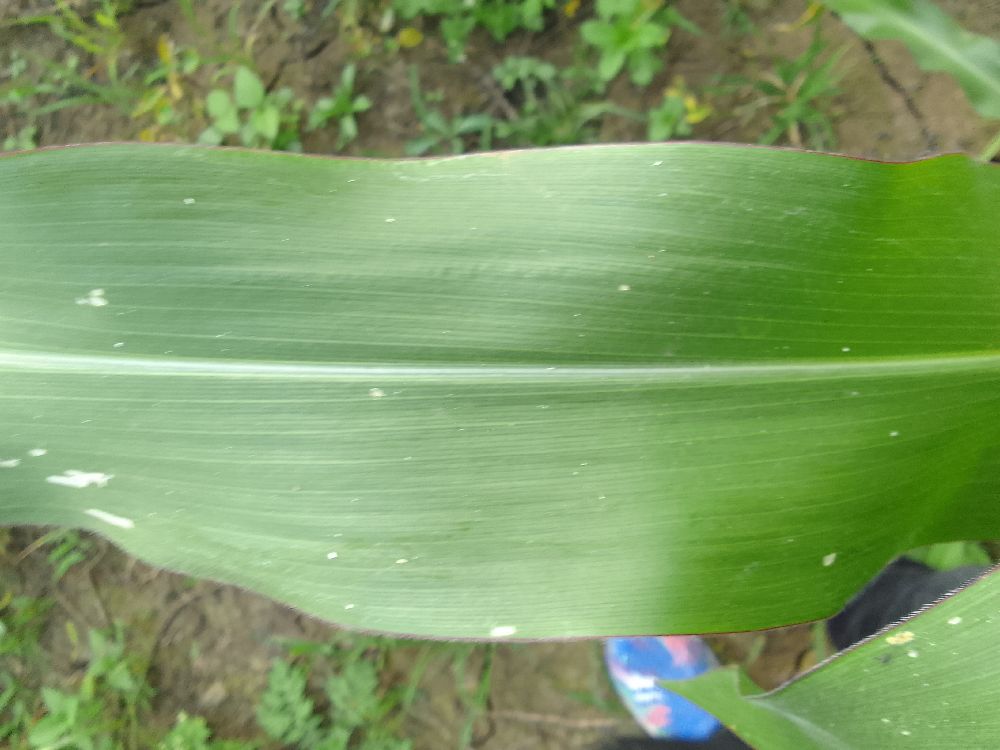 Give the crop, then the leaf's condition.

maize, healthy
